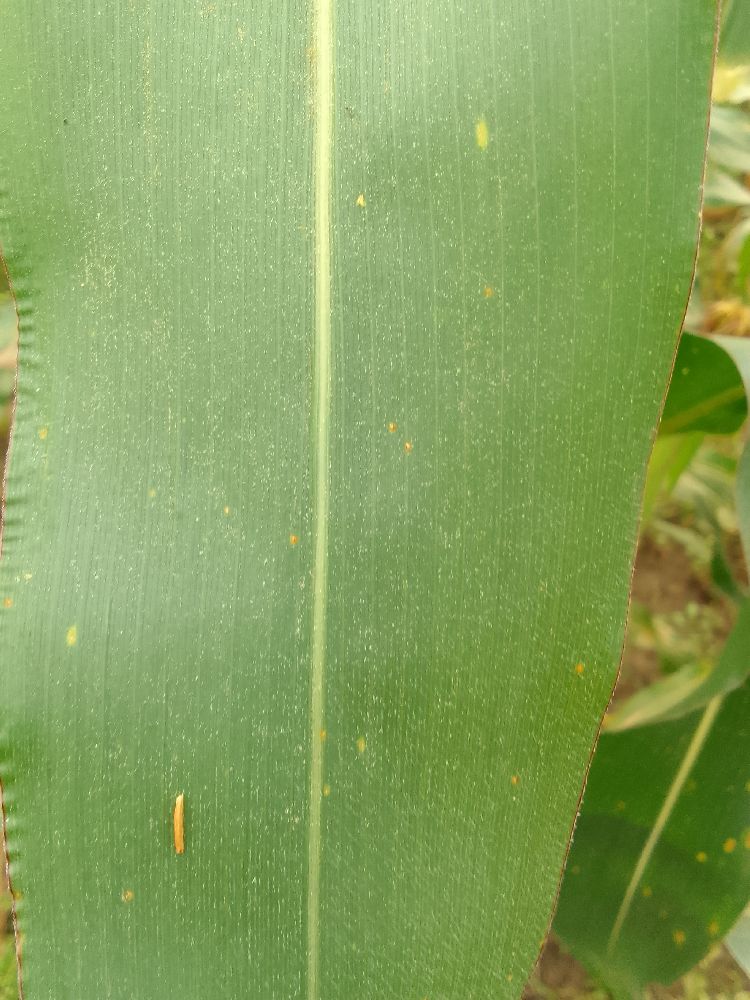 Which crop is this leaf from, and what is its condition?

maize, healthy
